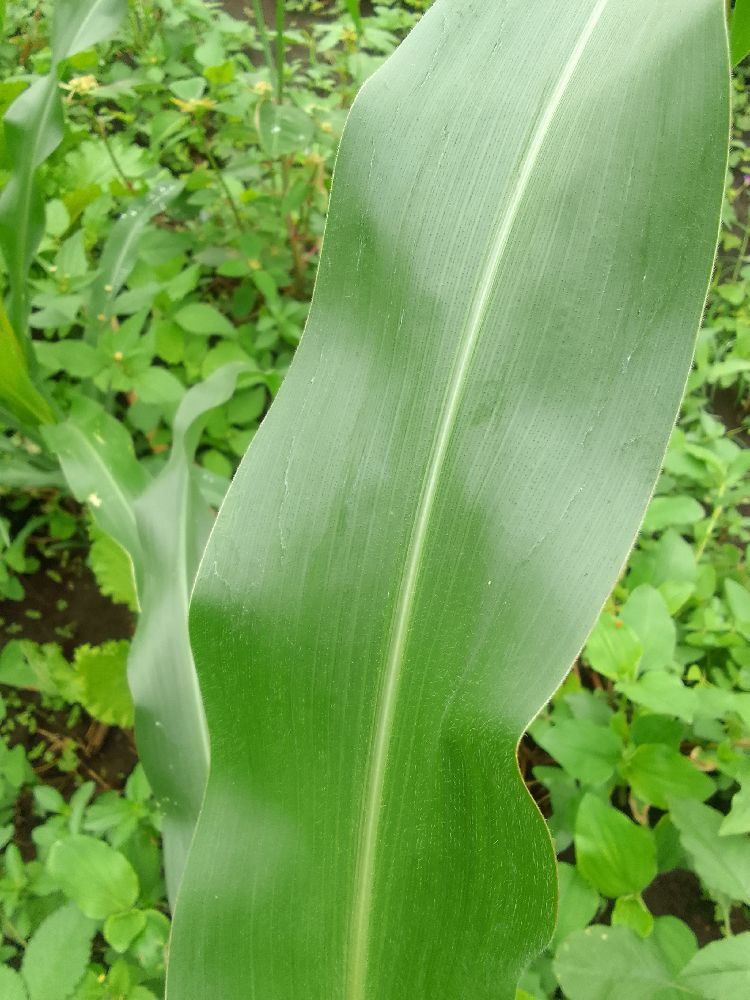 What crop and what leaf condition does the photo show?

maize, healthy
